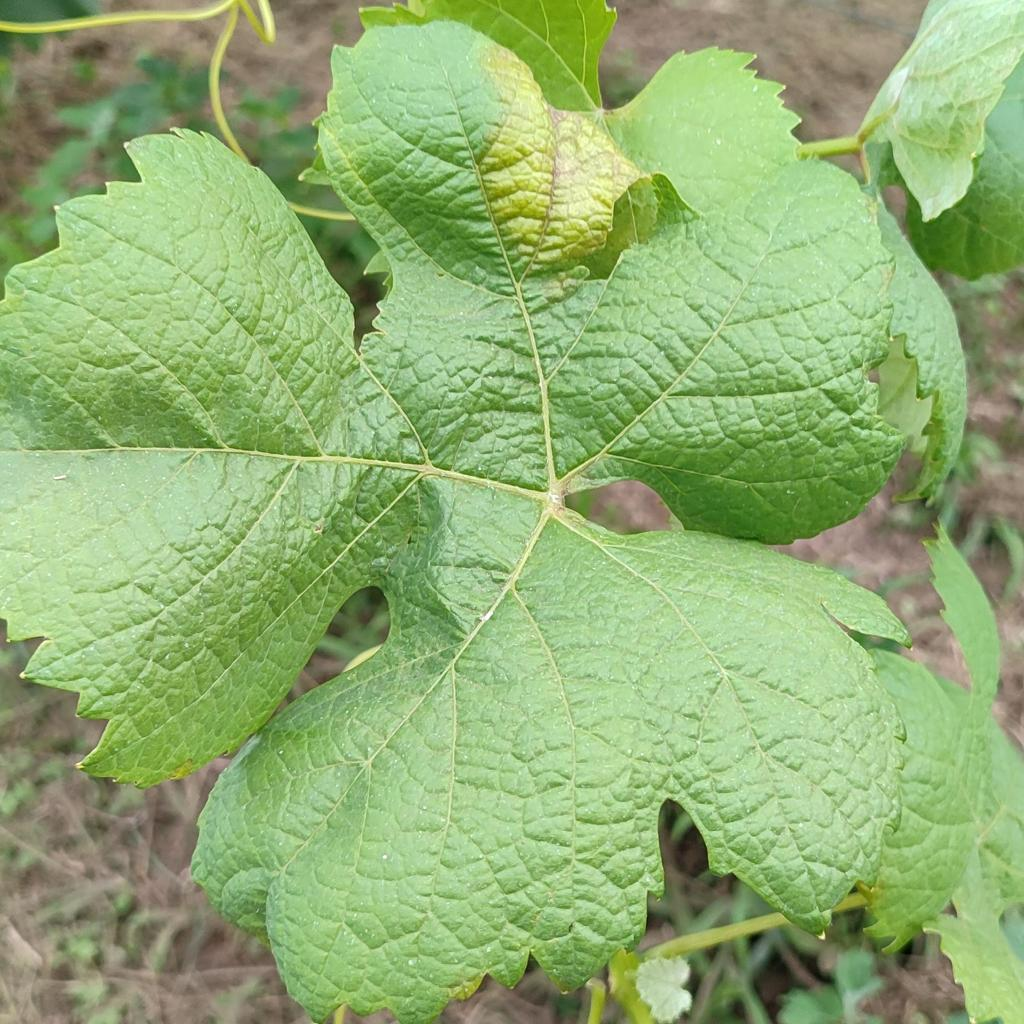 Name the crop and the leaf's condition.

grapevine, downy mildew
